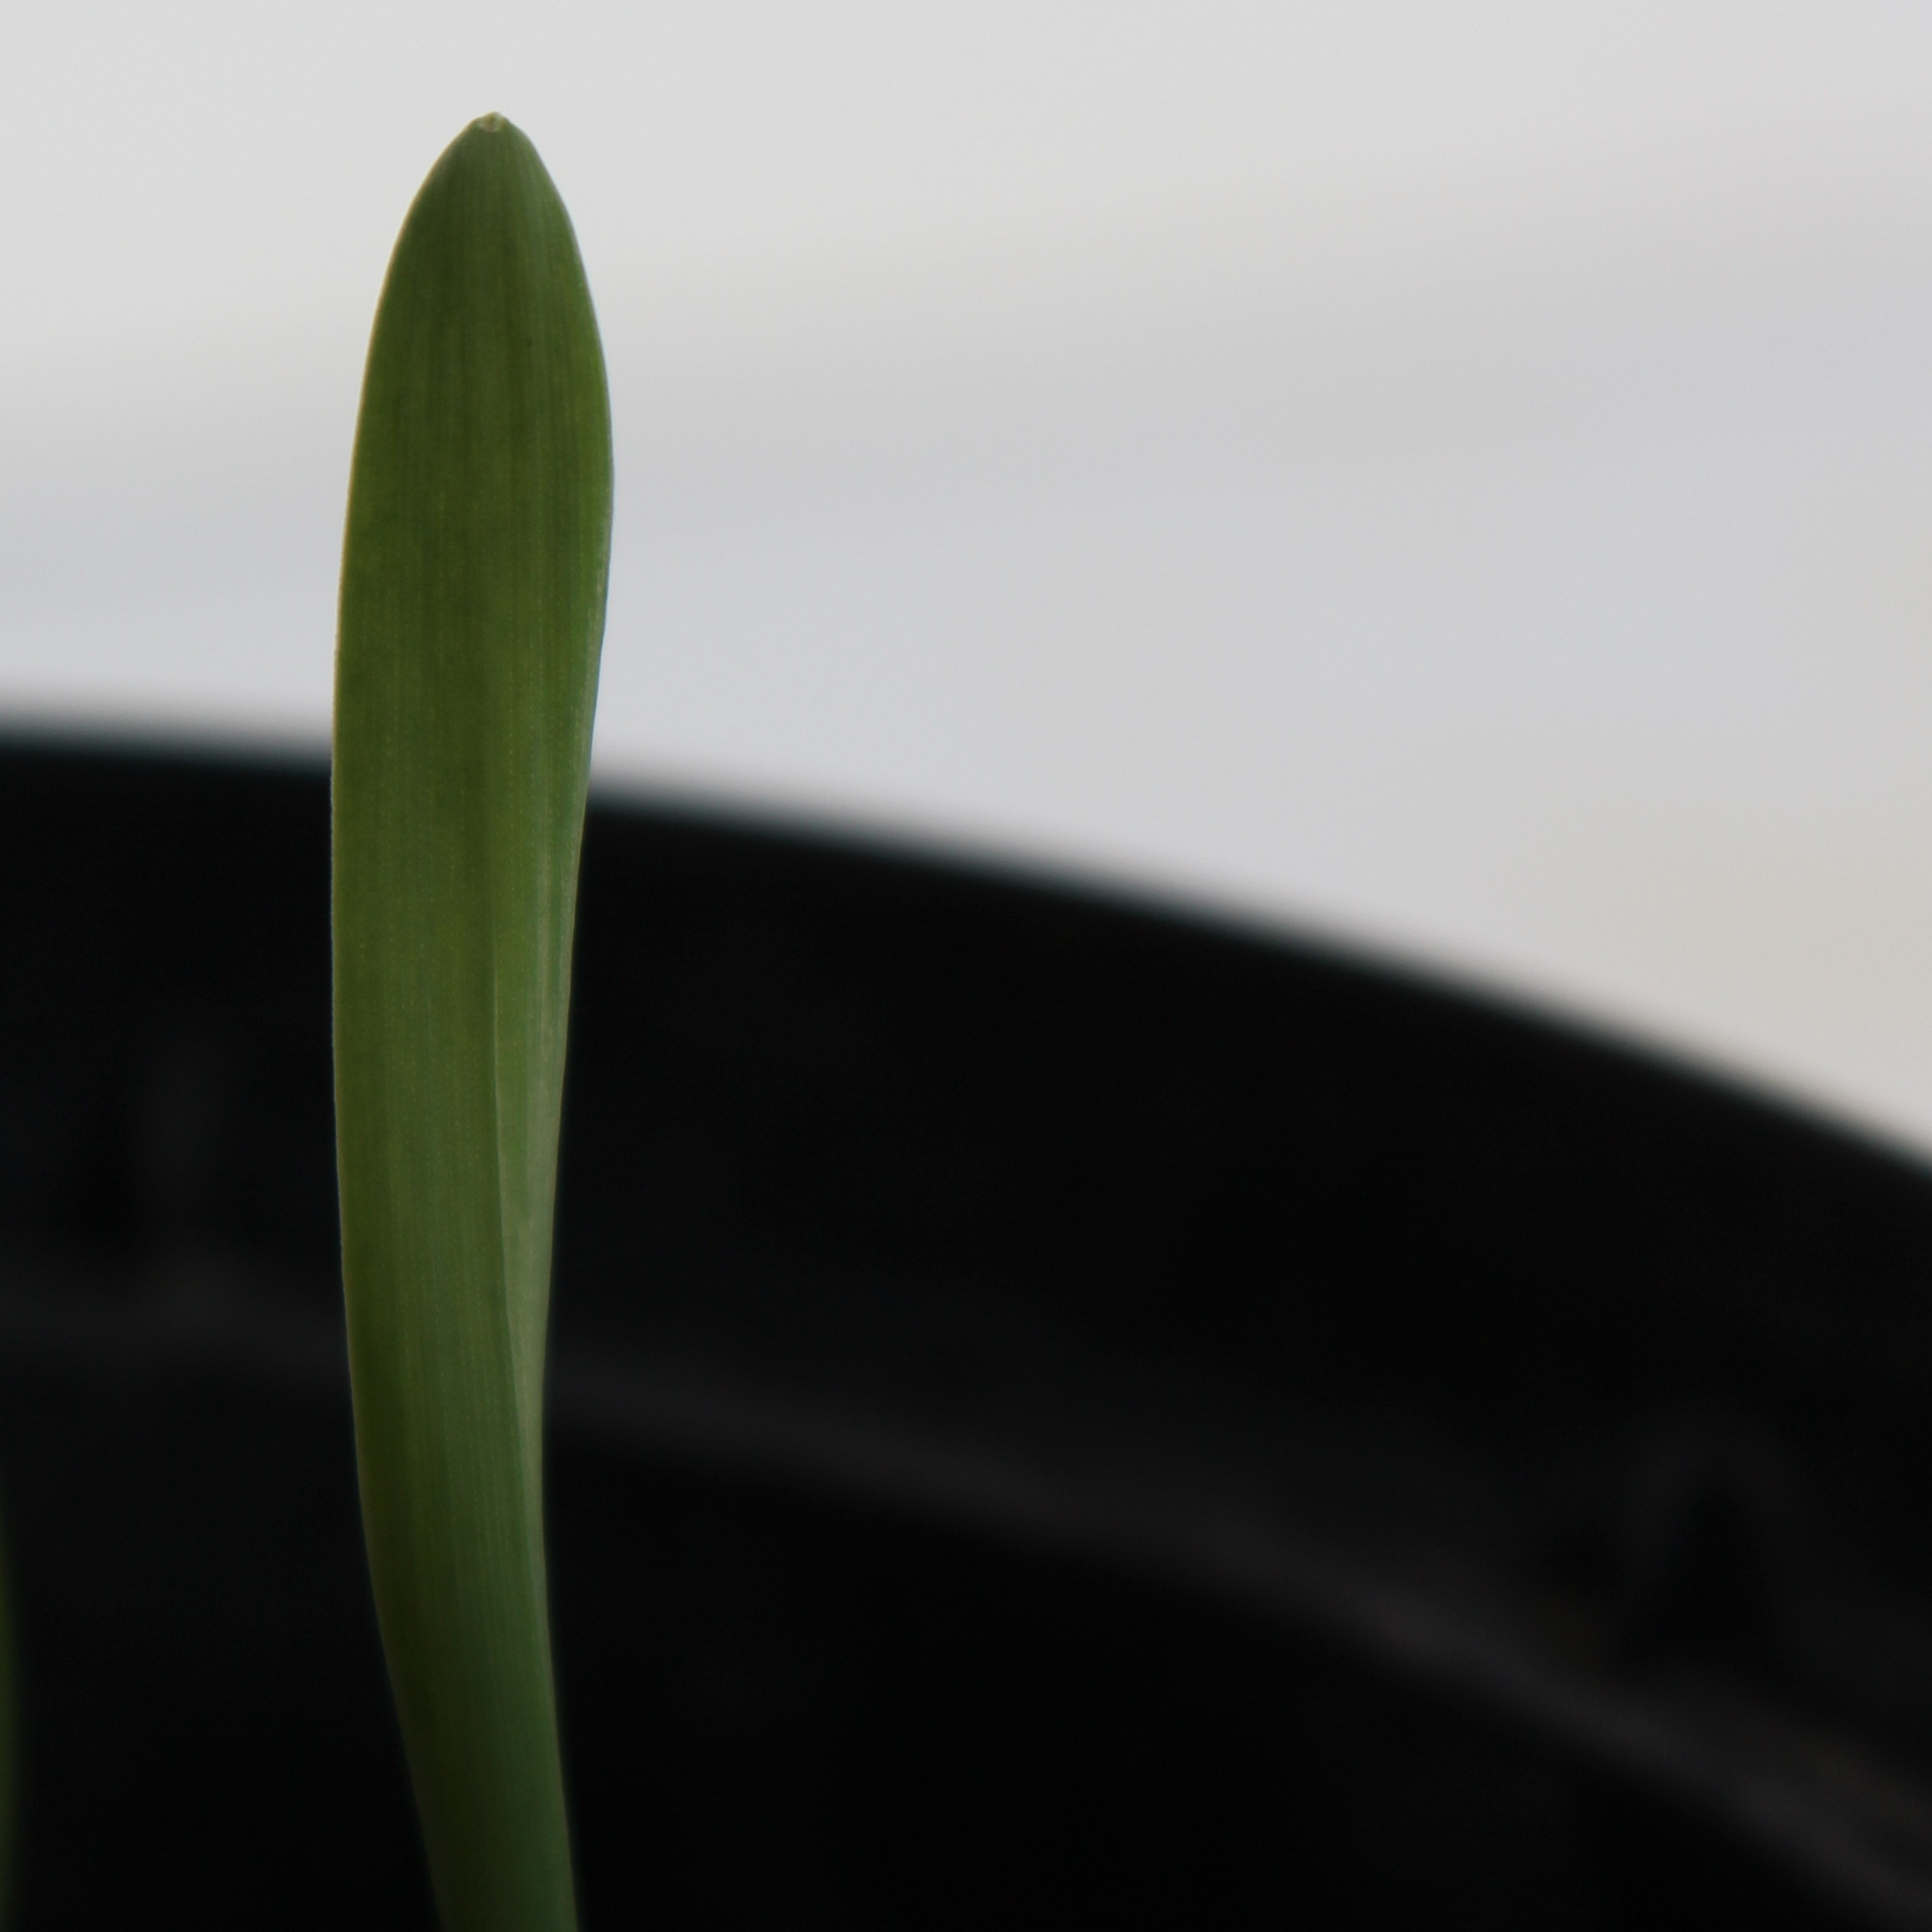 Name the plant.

Avena sterilis
